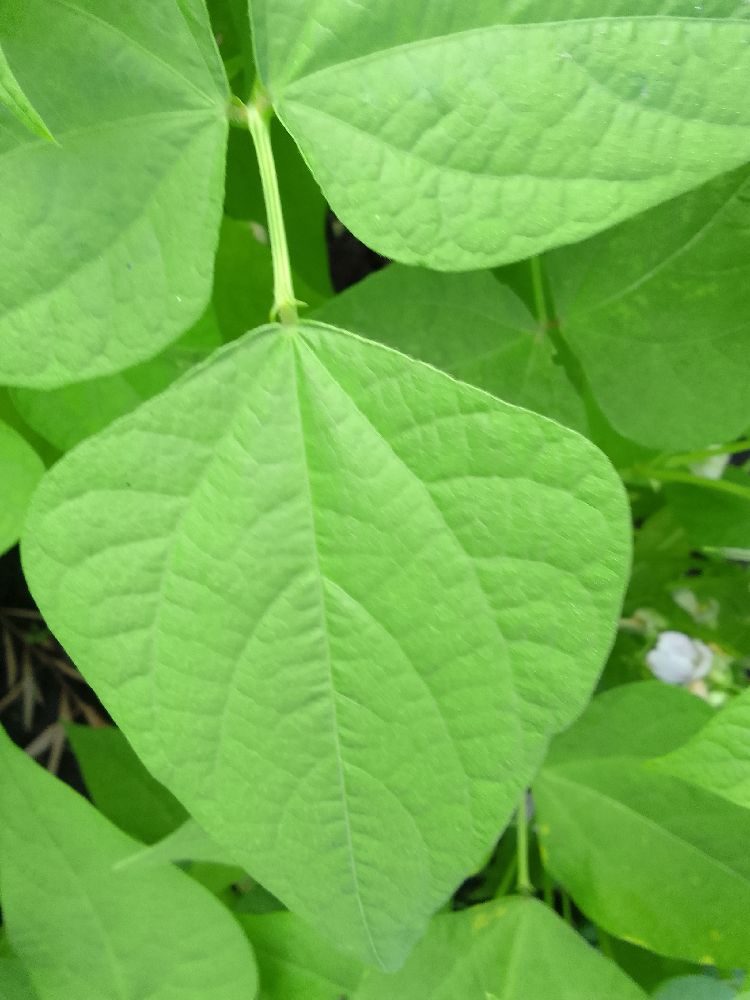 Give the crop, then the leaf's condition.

common bean, healthy
